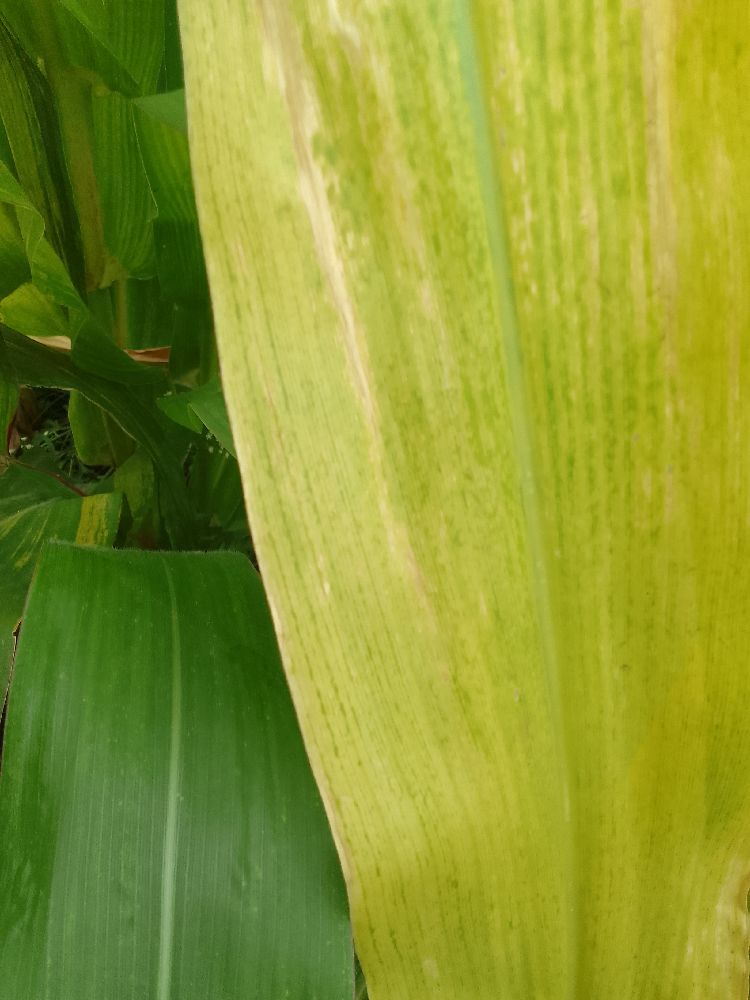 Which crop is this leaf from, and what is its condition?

maize, maize lethal necrosis
